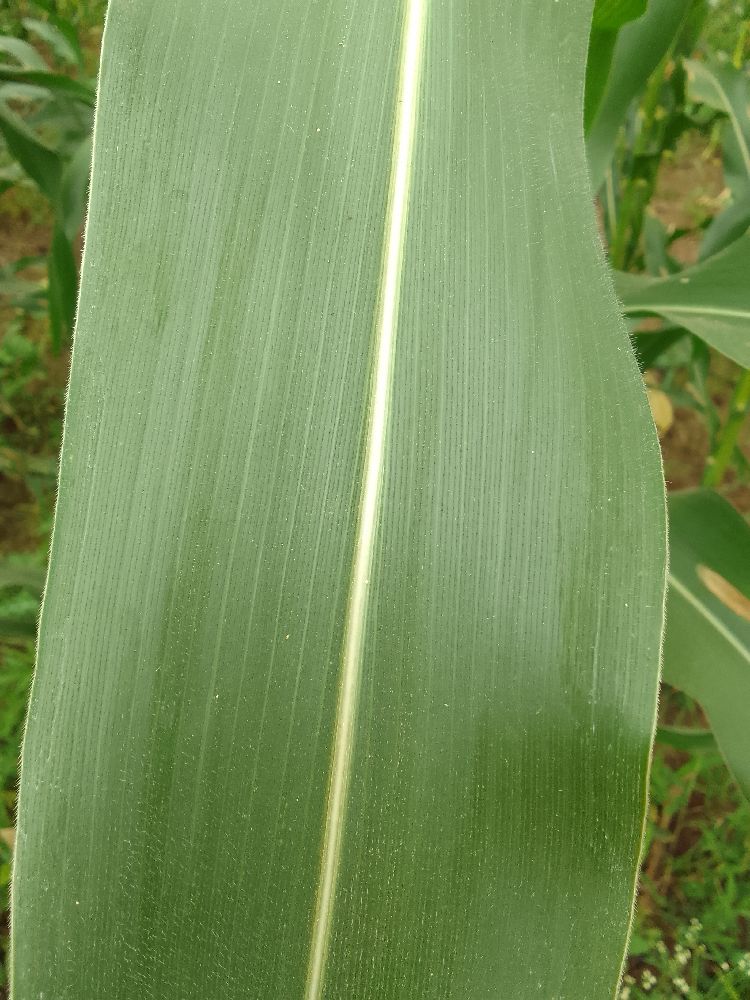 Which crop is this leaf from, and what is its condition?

maize, healthy
